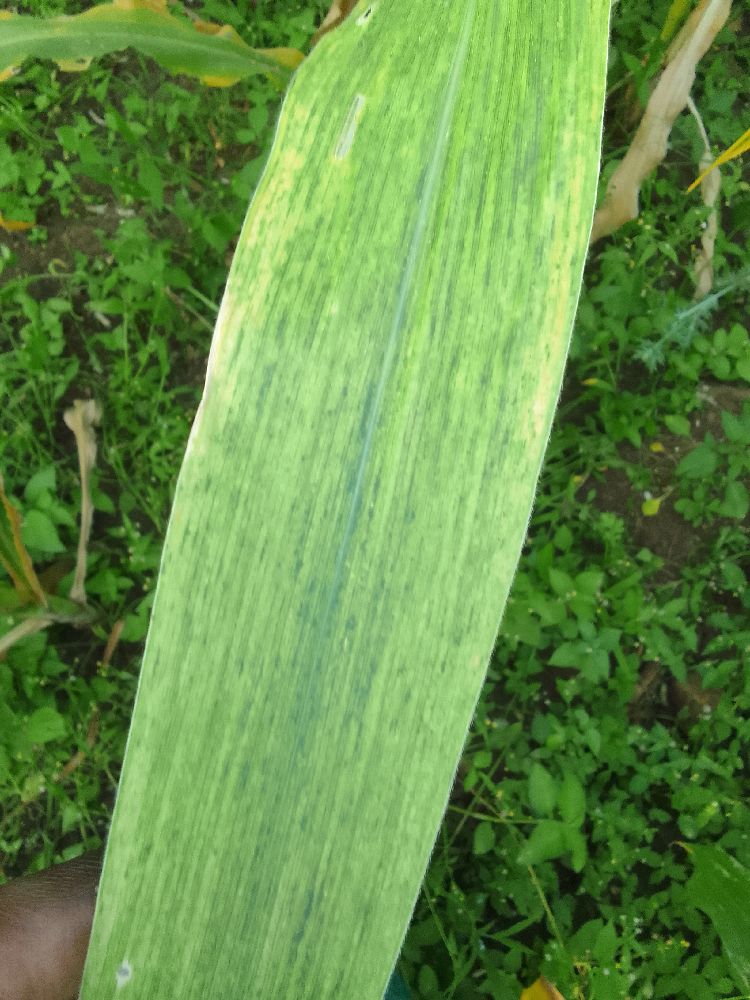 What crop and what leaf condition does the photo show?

maize, maize lethal necrosis
